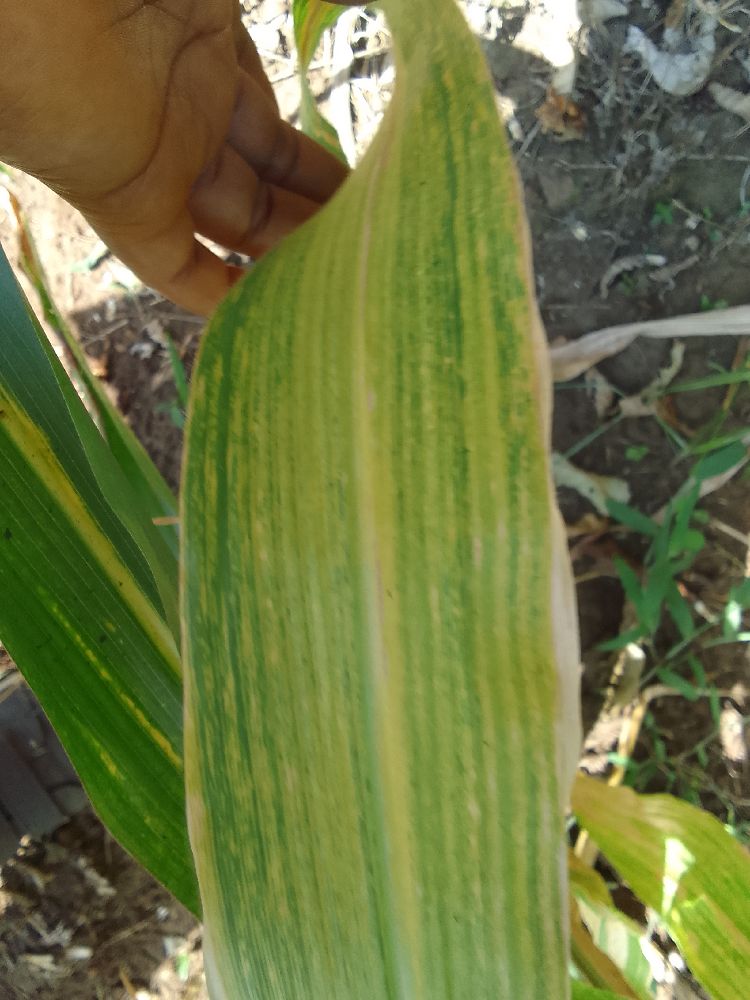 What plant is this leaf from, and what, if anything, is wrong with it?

maize, maize lethal necrosis
